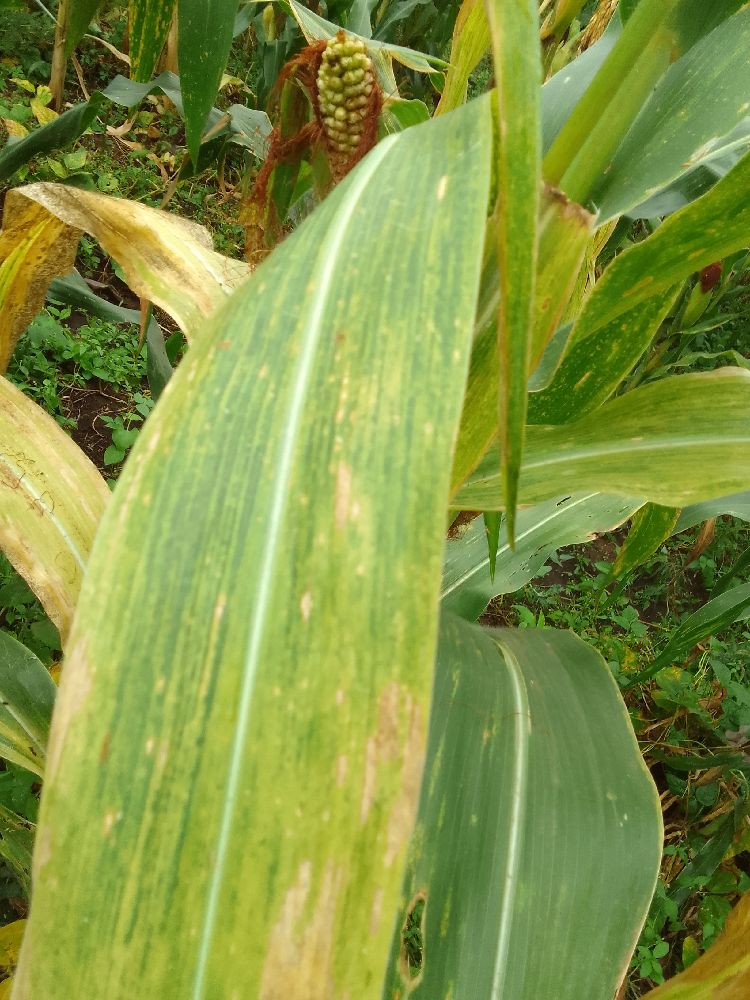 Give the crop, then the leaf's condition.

maize, maize lethal necrosis
